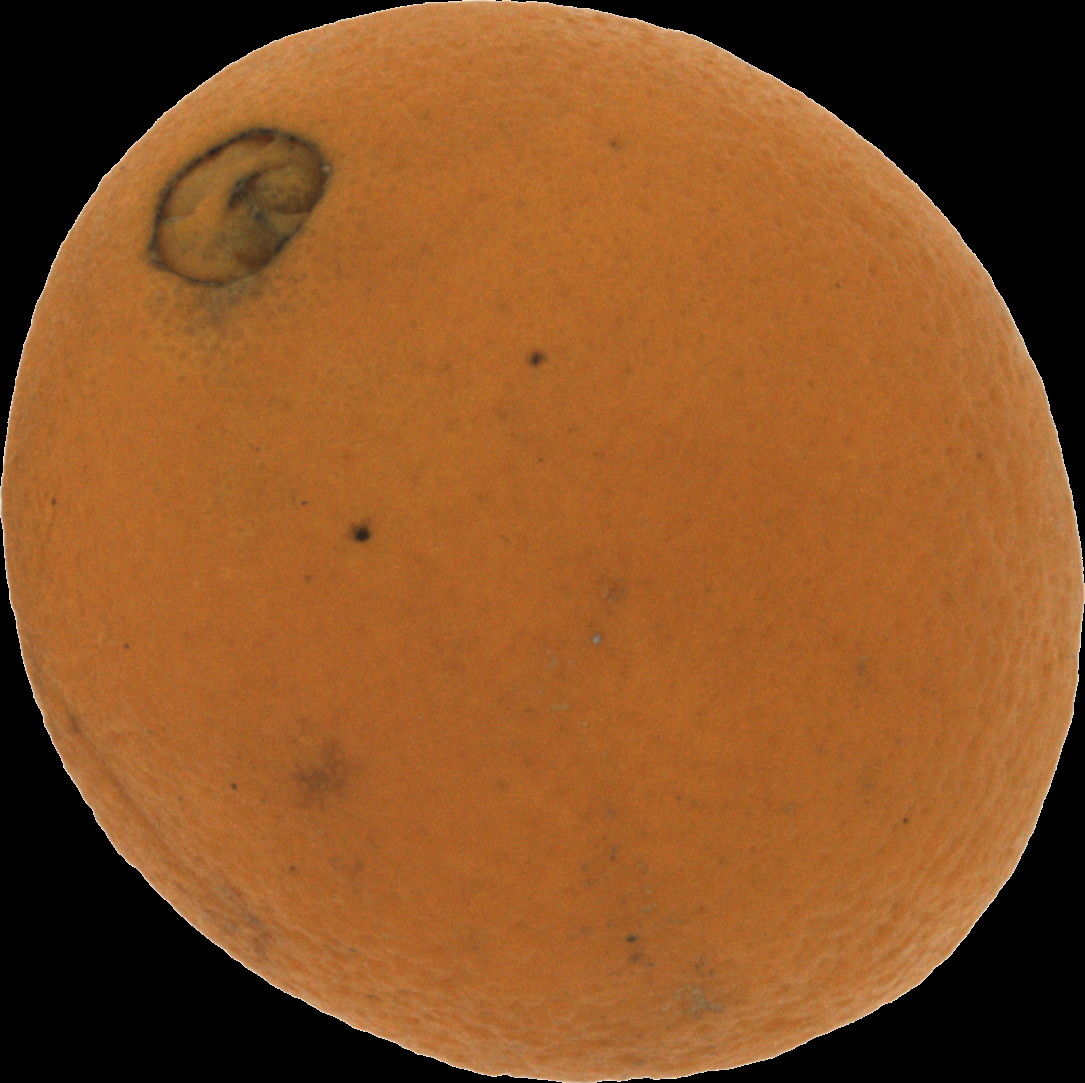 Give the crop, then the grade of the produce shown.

orange, bad
